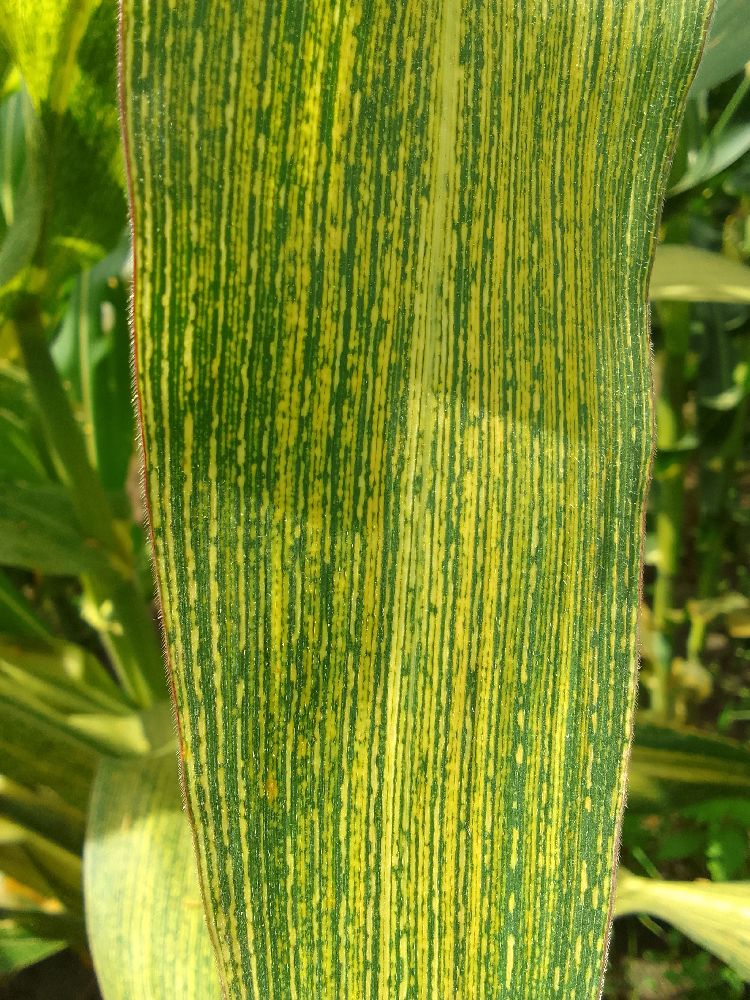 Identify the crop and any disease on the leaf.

maize, maize streak virus
